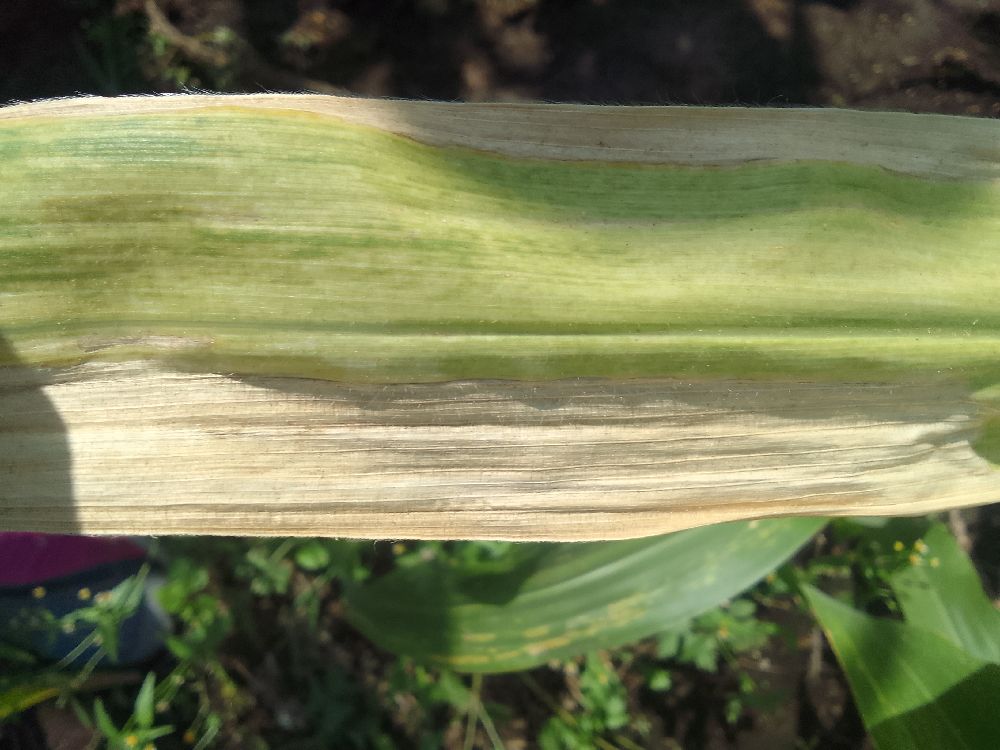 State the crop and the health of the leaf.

maize, maize lethal necrosis
